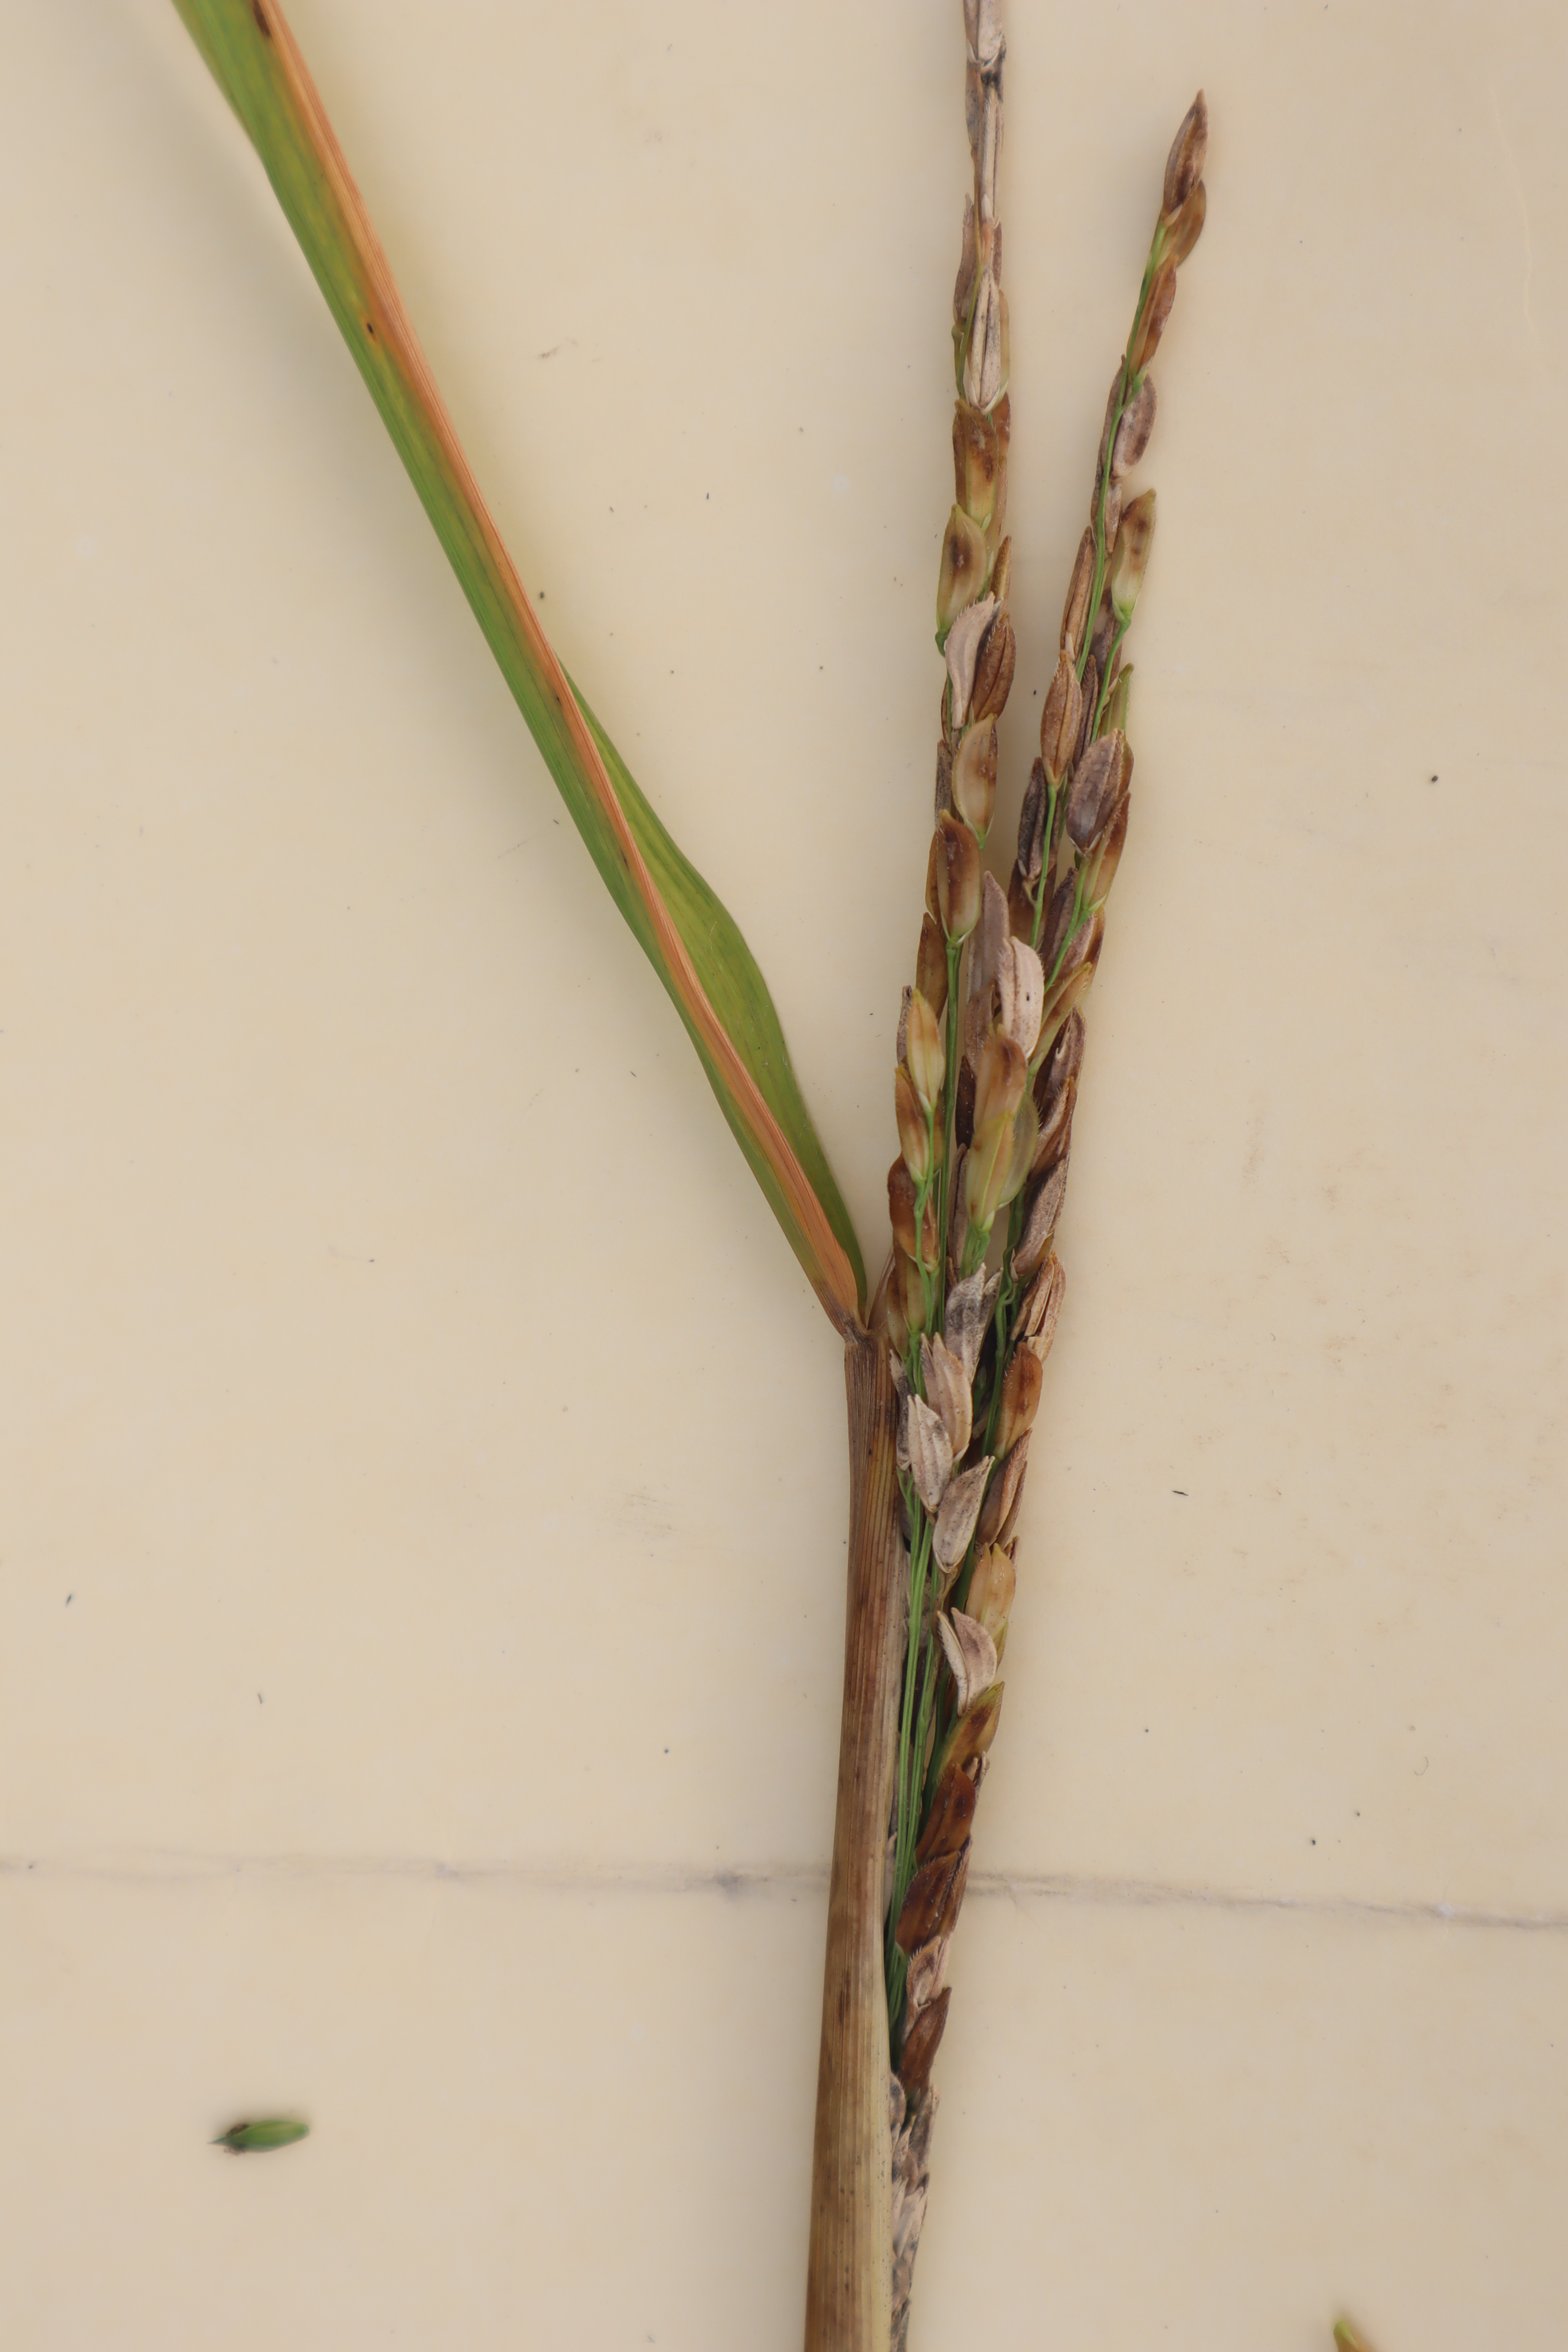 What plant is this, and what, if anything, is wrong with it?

rice, sarocladium oryzae
